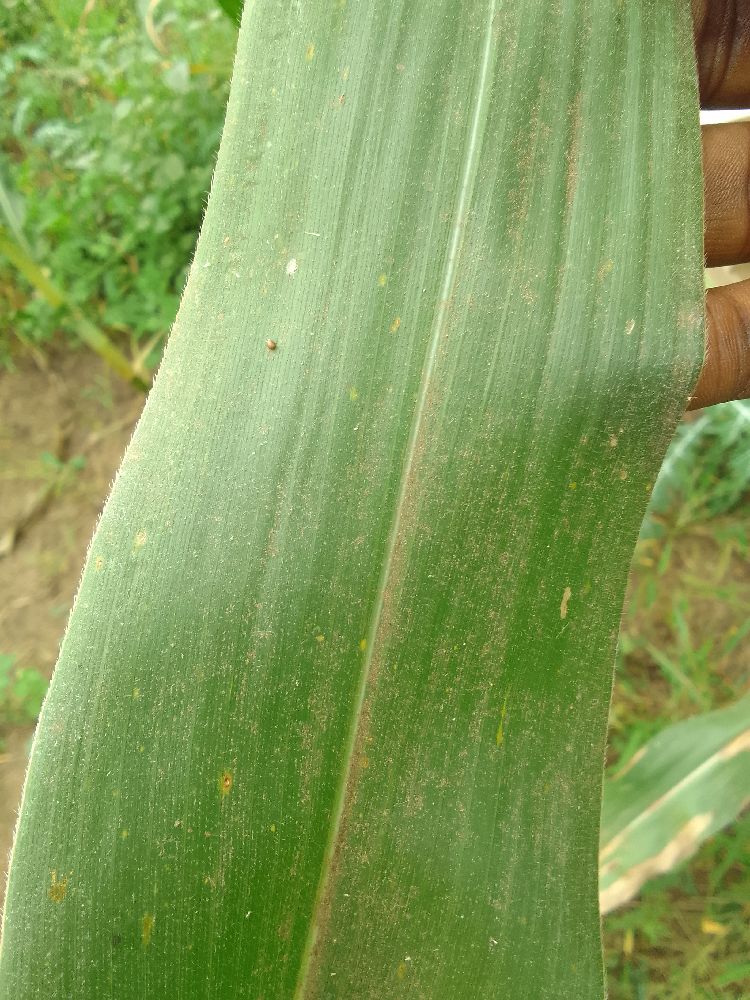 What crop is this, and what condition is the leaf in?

maize, healthy
